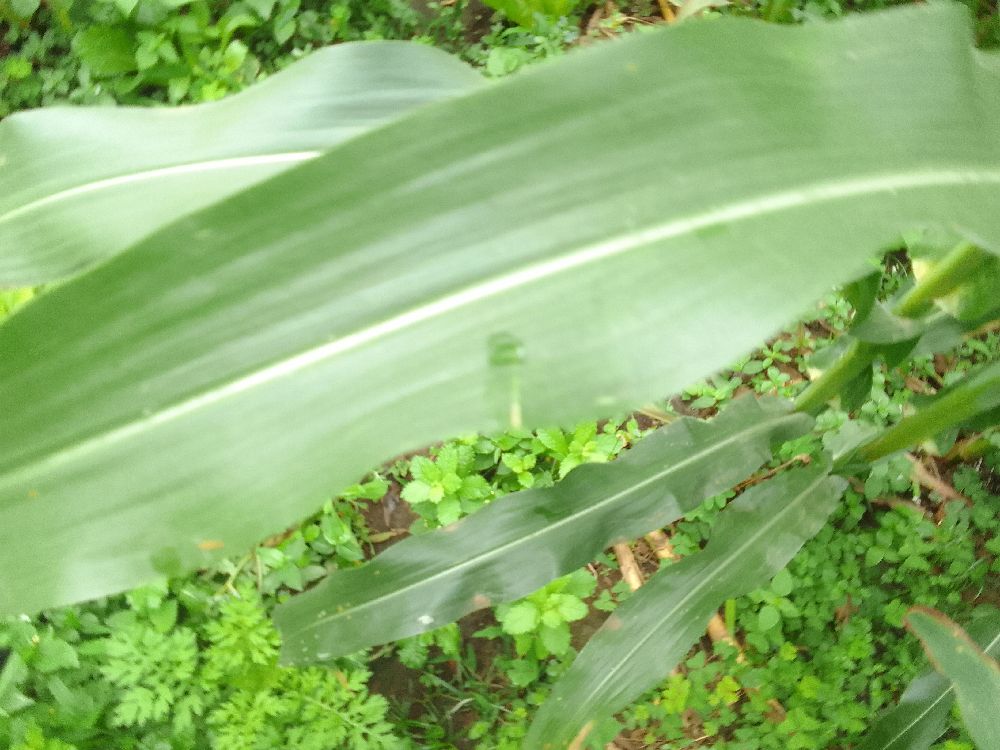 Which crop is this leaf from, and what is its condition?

maize, healthy
